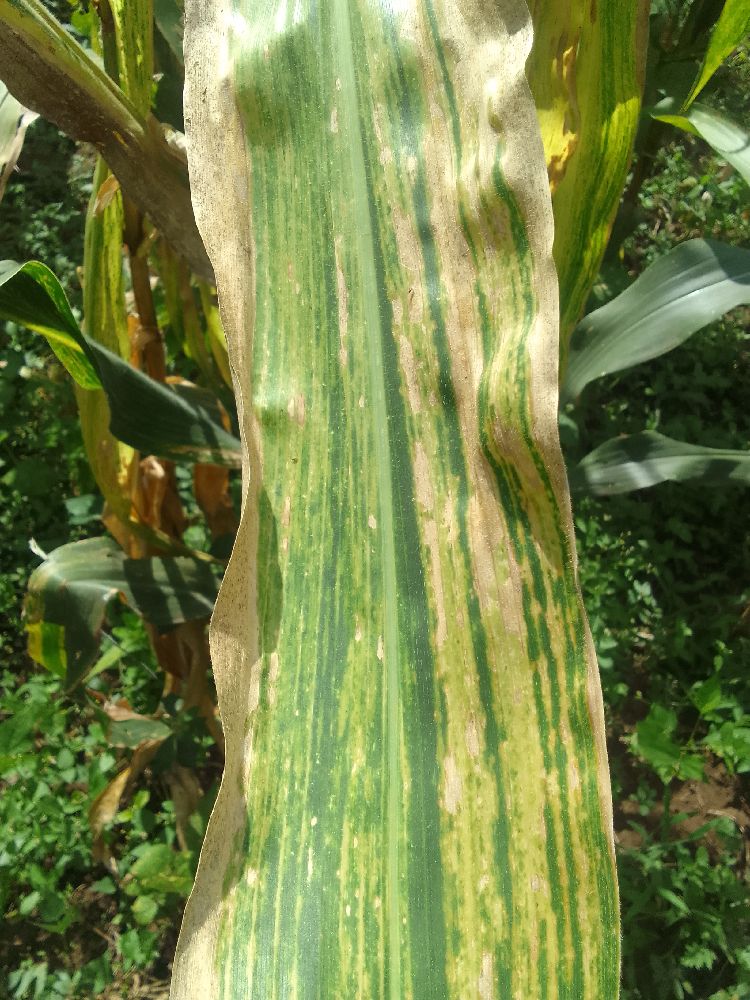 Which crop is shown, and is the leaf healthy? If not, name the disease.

maize, maize lethal necrosis
